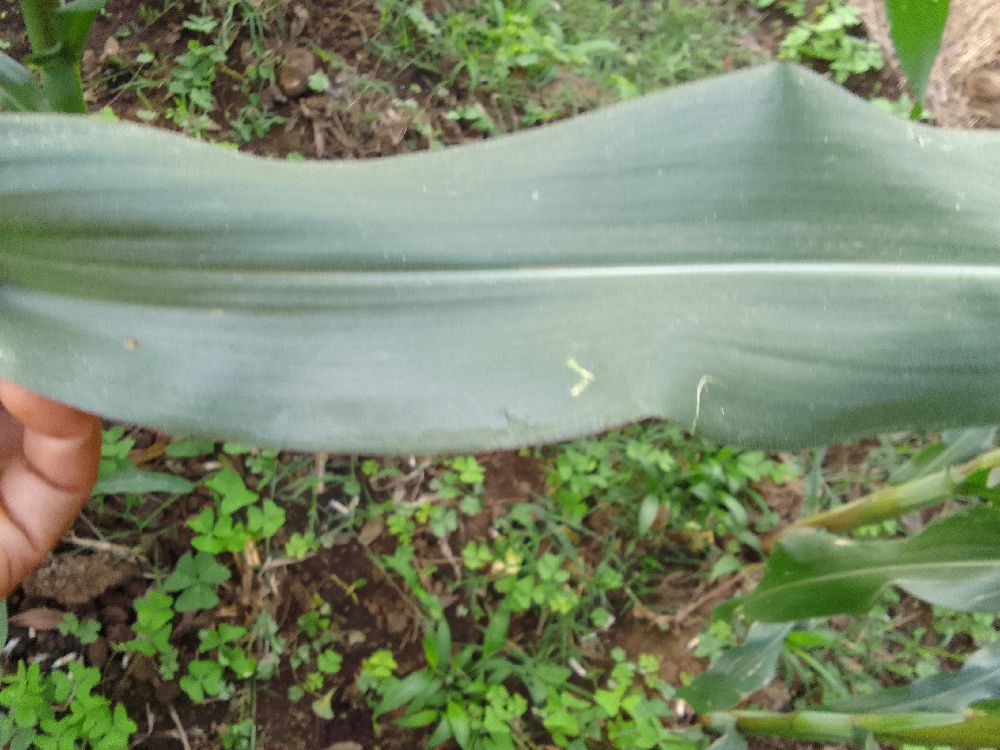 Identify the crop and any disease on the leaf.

maize, healthy
